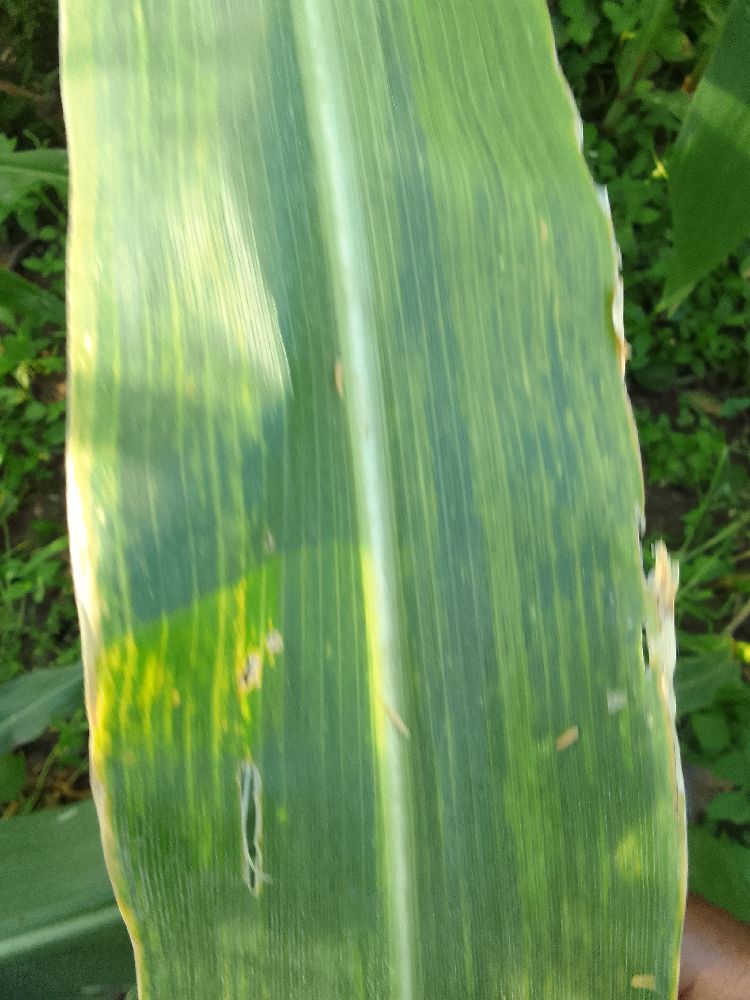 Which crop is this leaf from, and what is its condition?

maize, maize lethal necrosis
